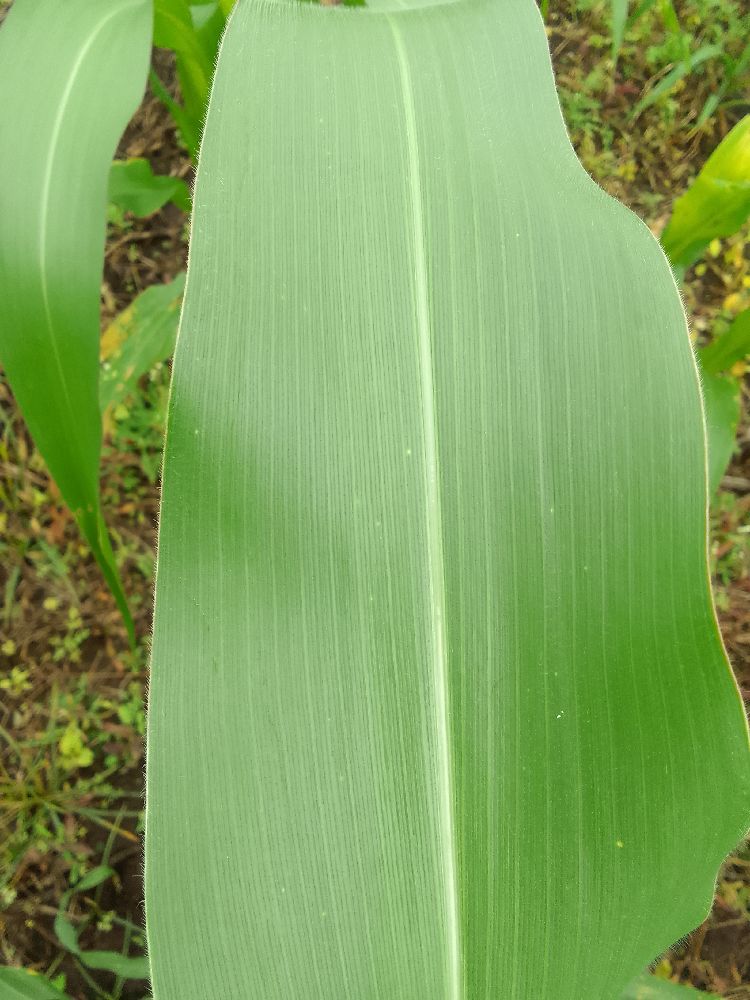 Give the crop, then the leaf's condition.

maize, healthy
